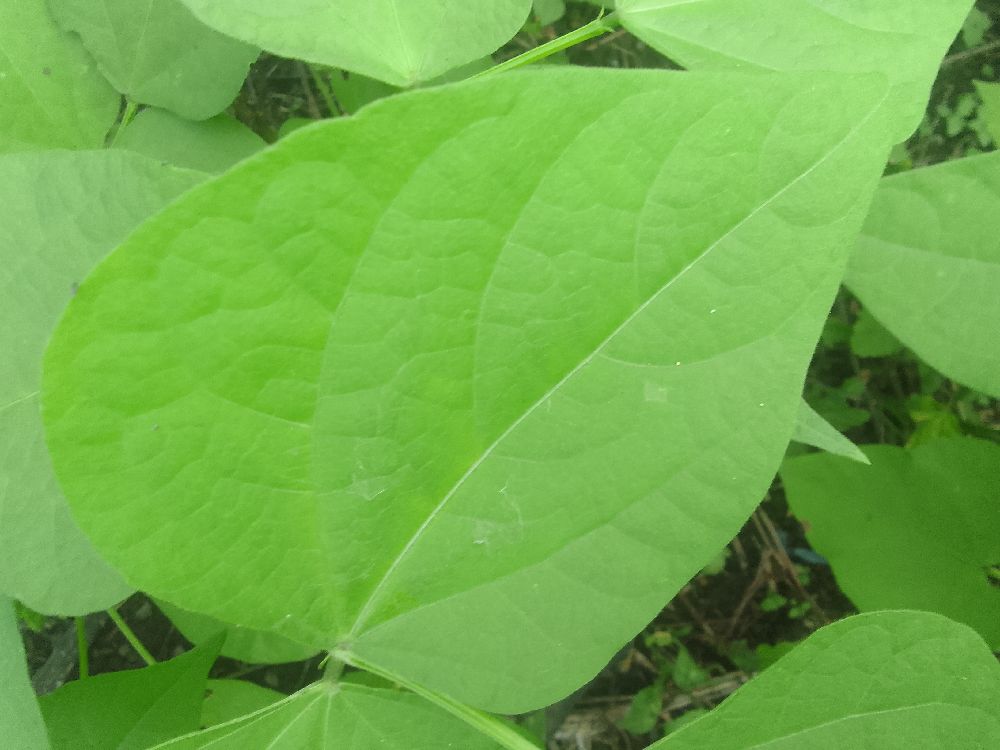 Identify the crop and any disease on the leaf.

common bean, healthy
